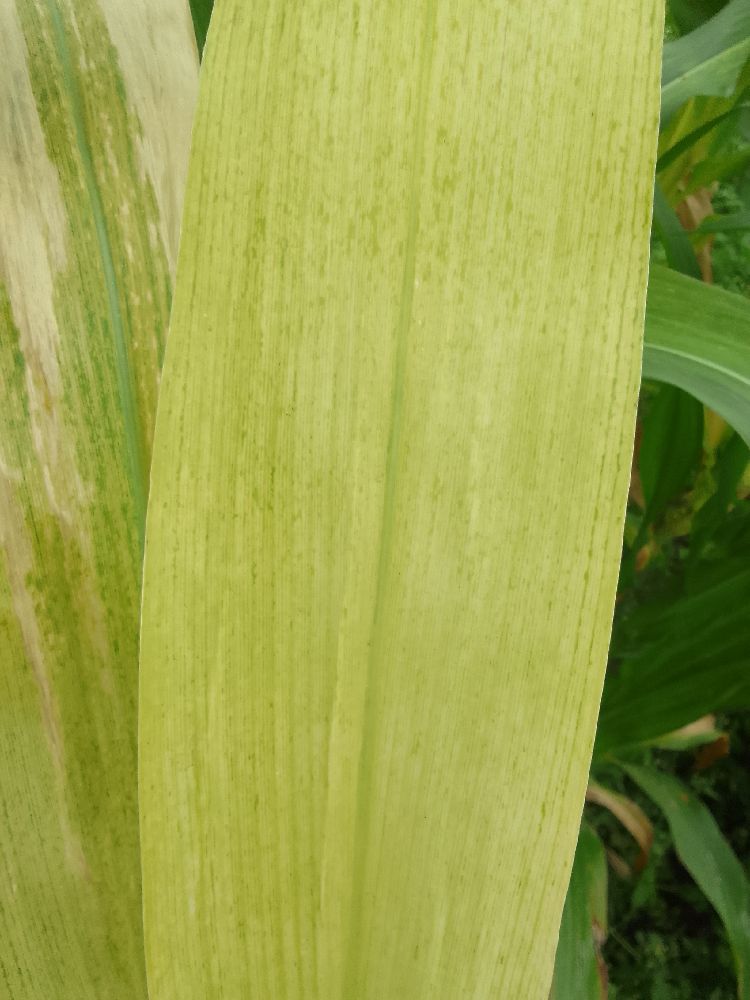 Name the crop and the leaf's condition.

maize, maize lethal necrosis
